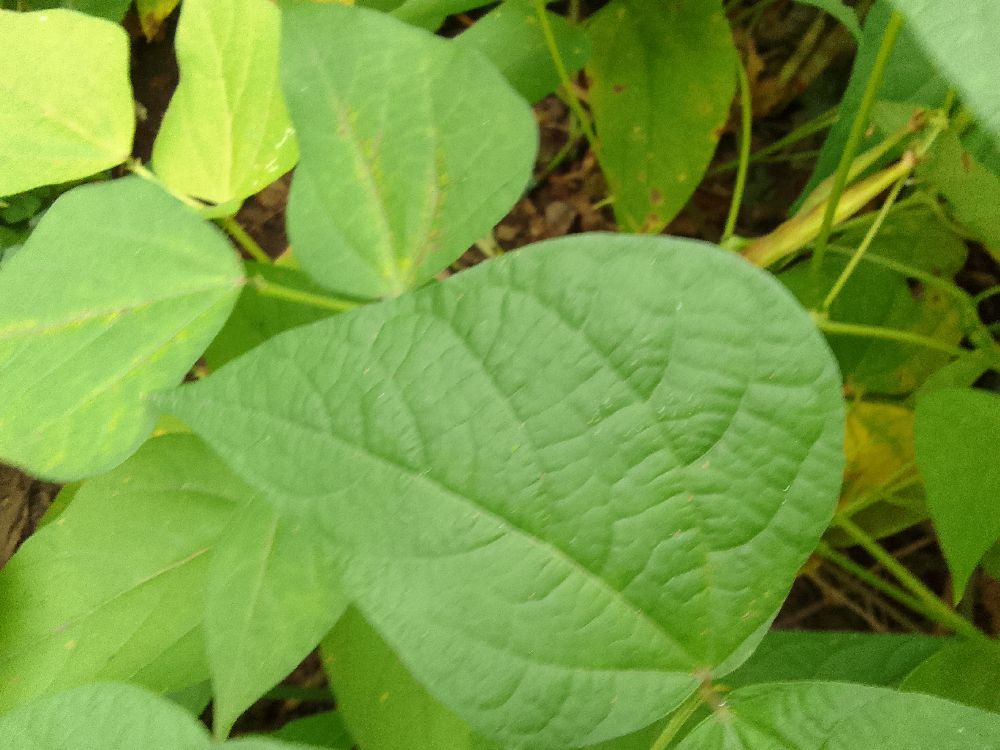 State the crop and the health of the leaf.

common bean, healthy
